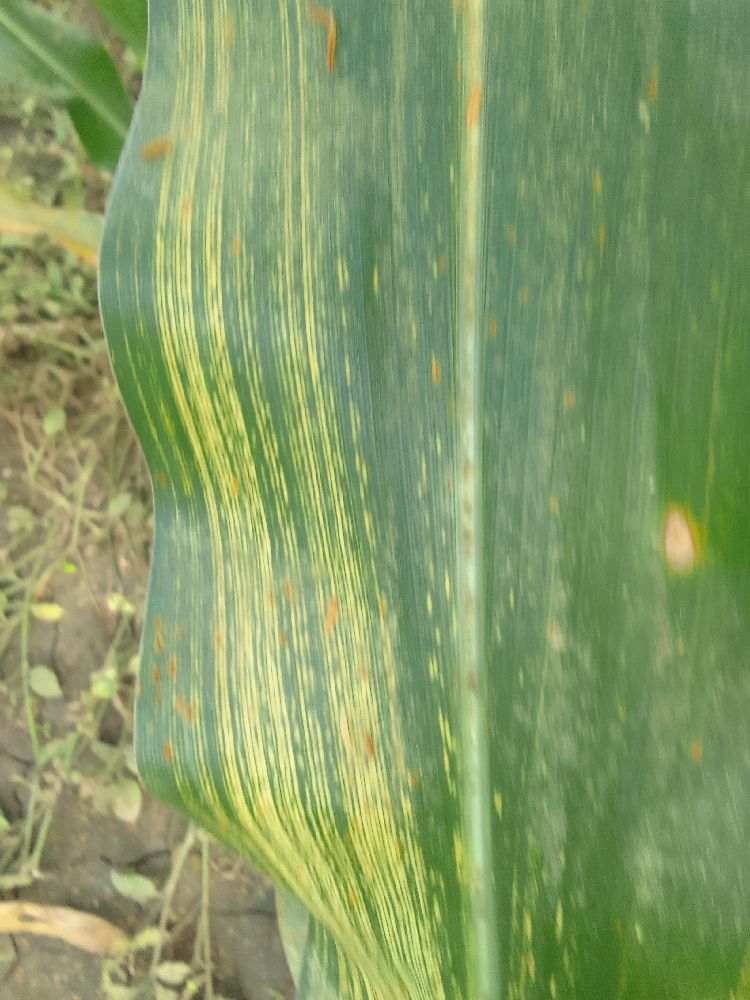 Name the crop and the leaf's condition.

maize, maize streak virus
